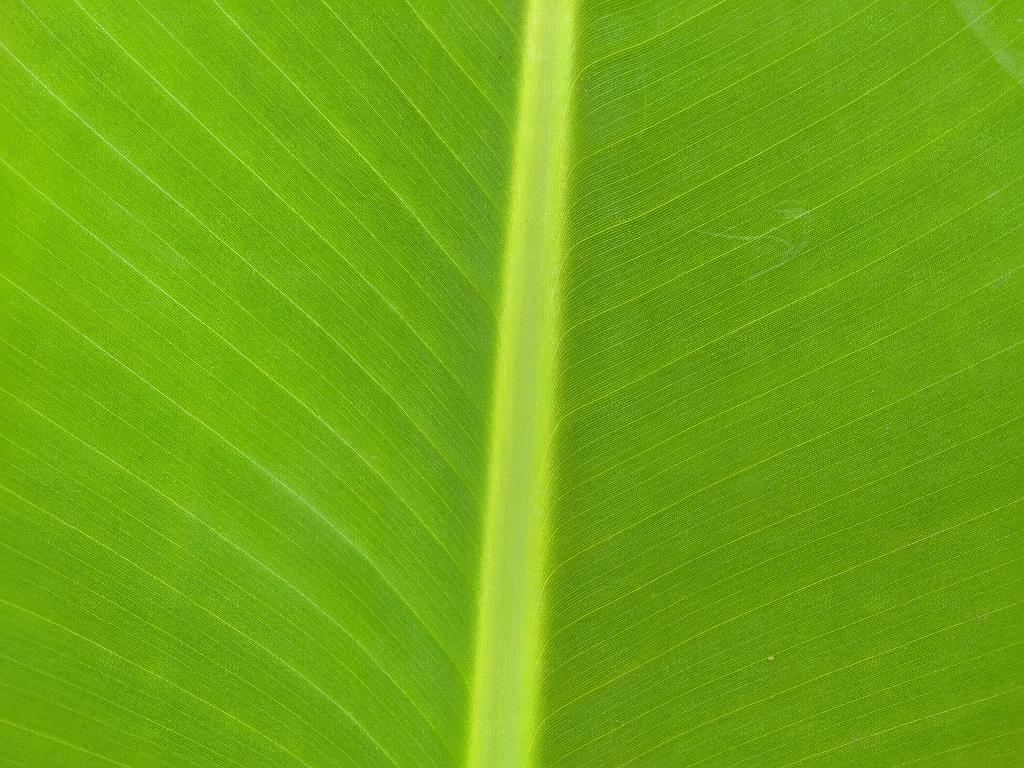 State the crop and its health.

banana, healthy
